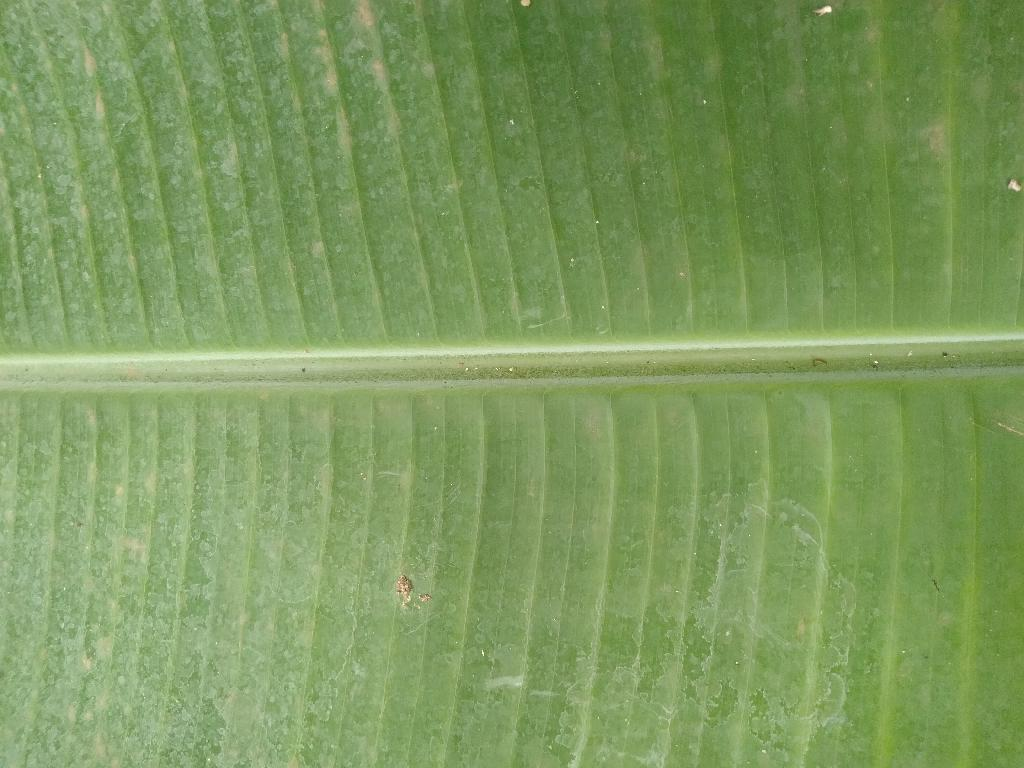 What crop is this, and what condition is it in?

banana, healthy
